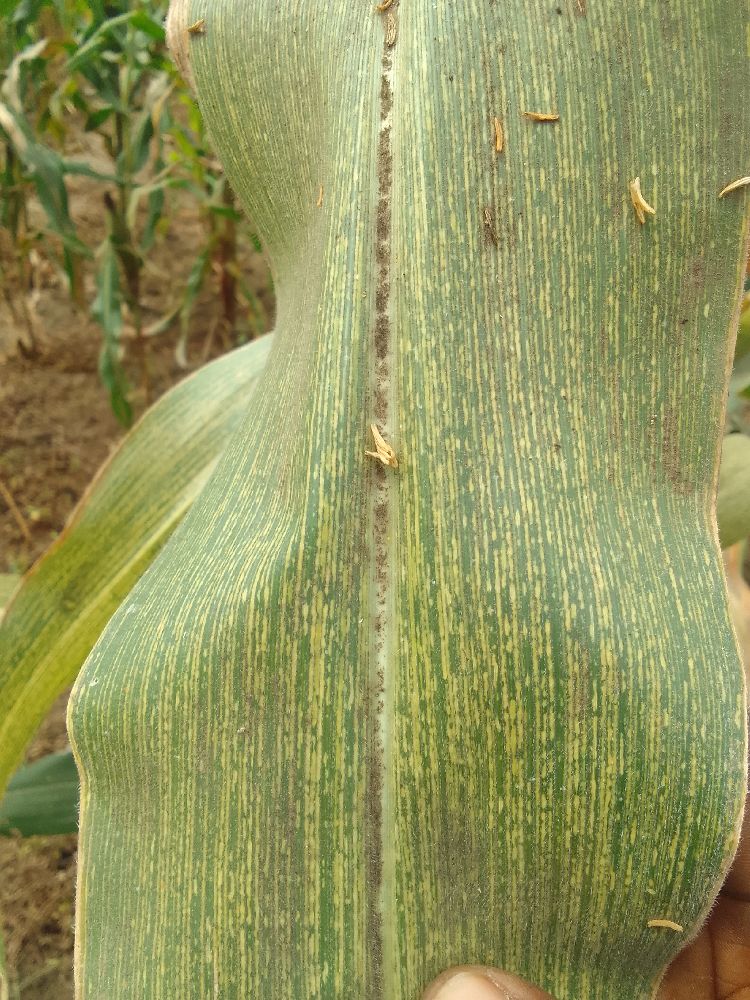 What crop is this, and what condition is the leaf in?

maize, maize streak virus
